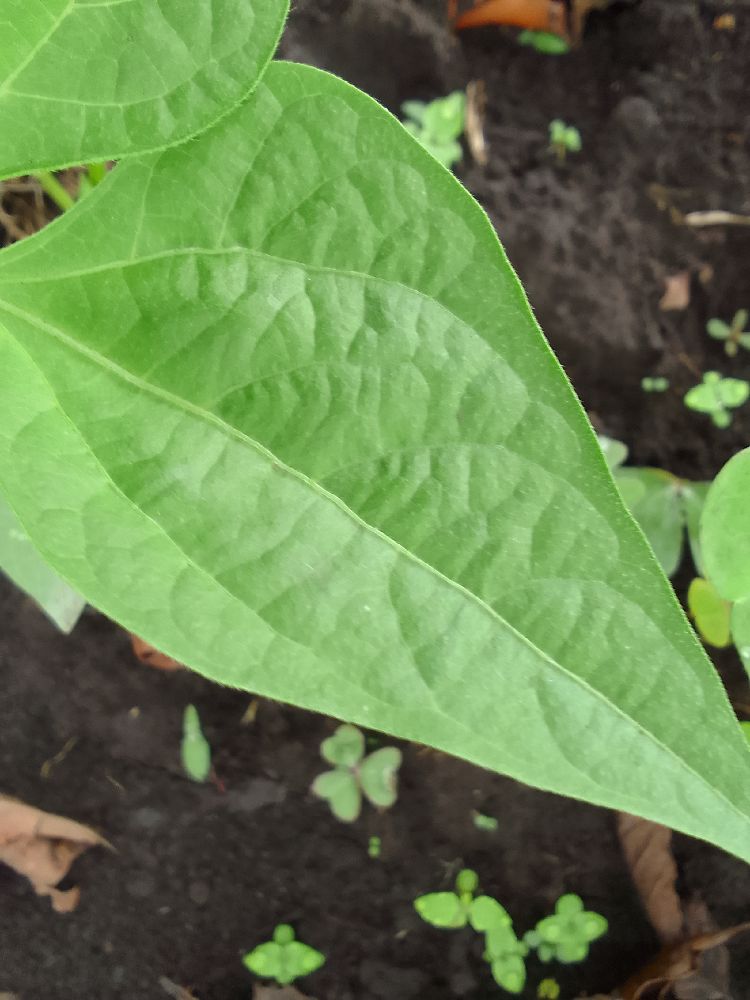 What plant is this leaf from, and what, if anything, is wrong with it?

common bean, healthy
